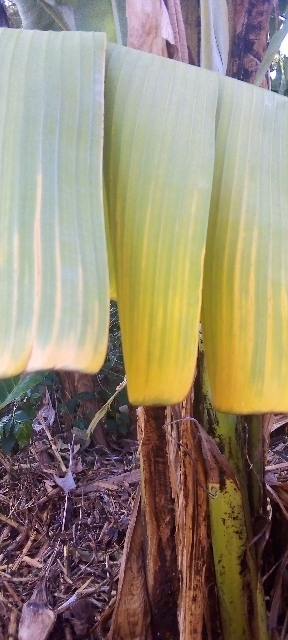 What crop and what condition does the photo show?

banana, fusarium wilt race 1
